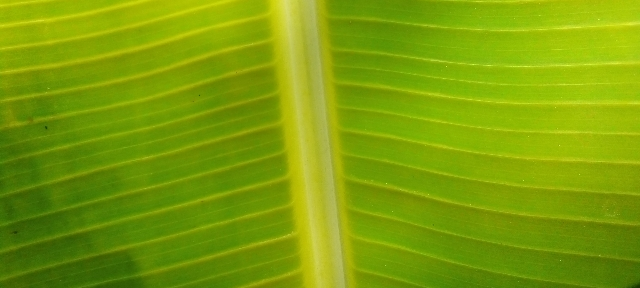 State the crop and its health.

banana, healthy
